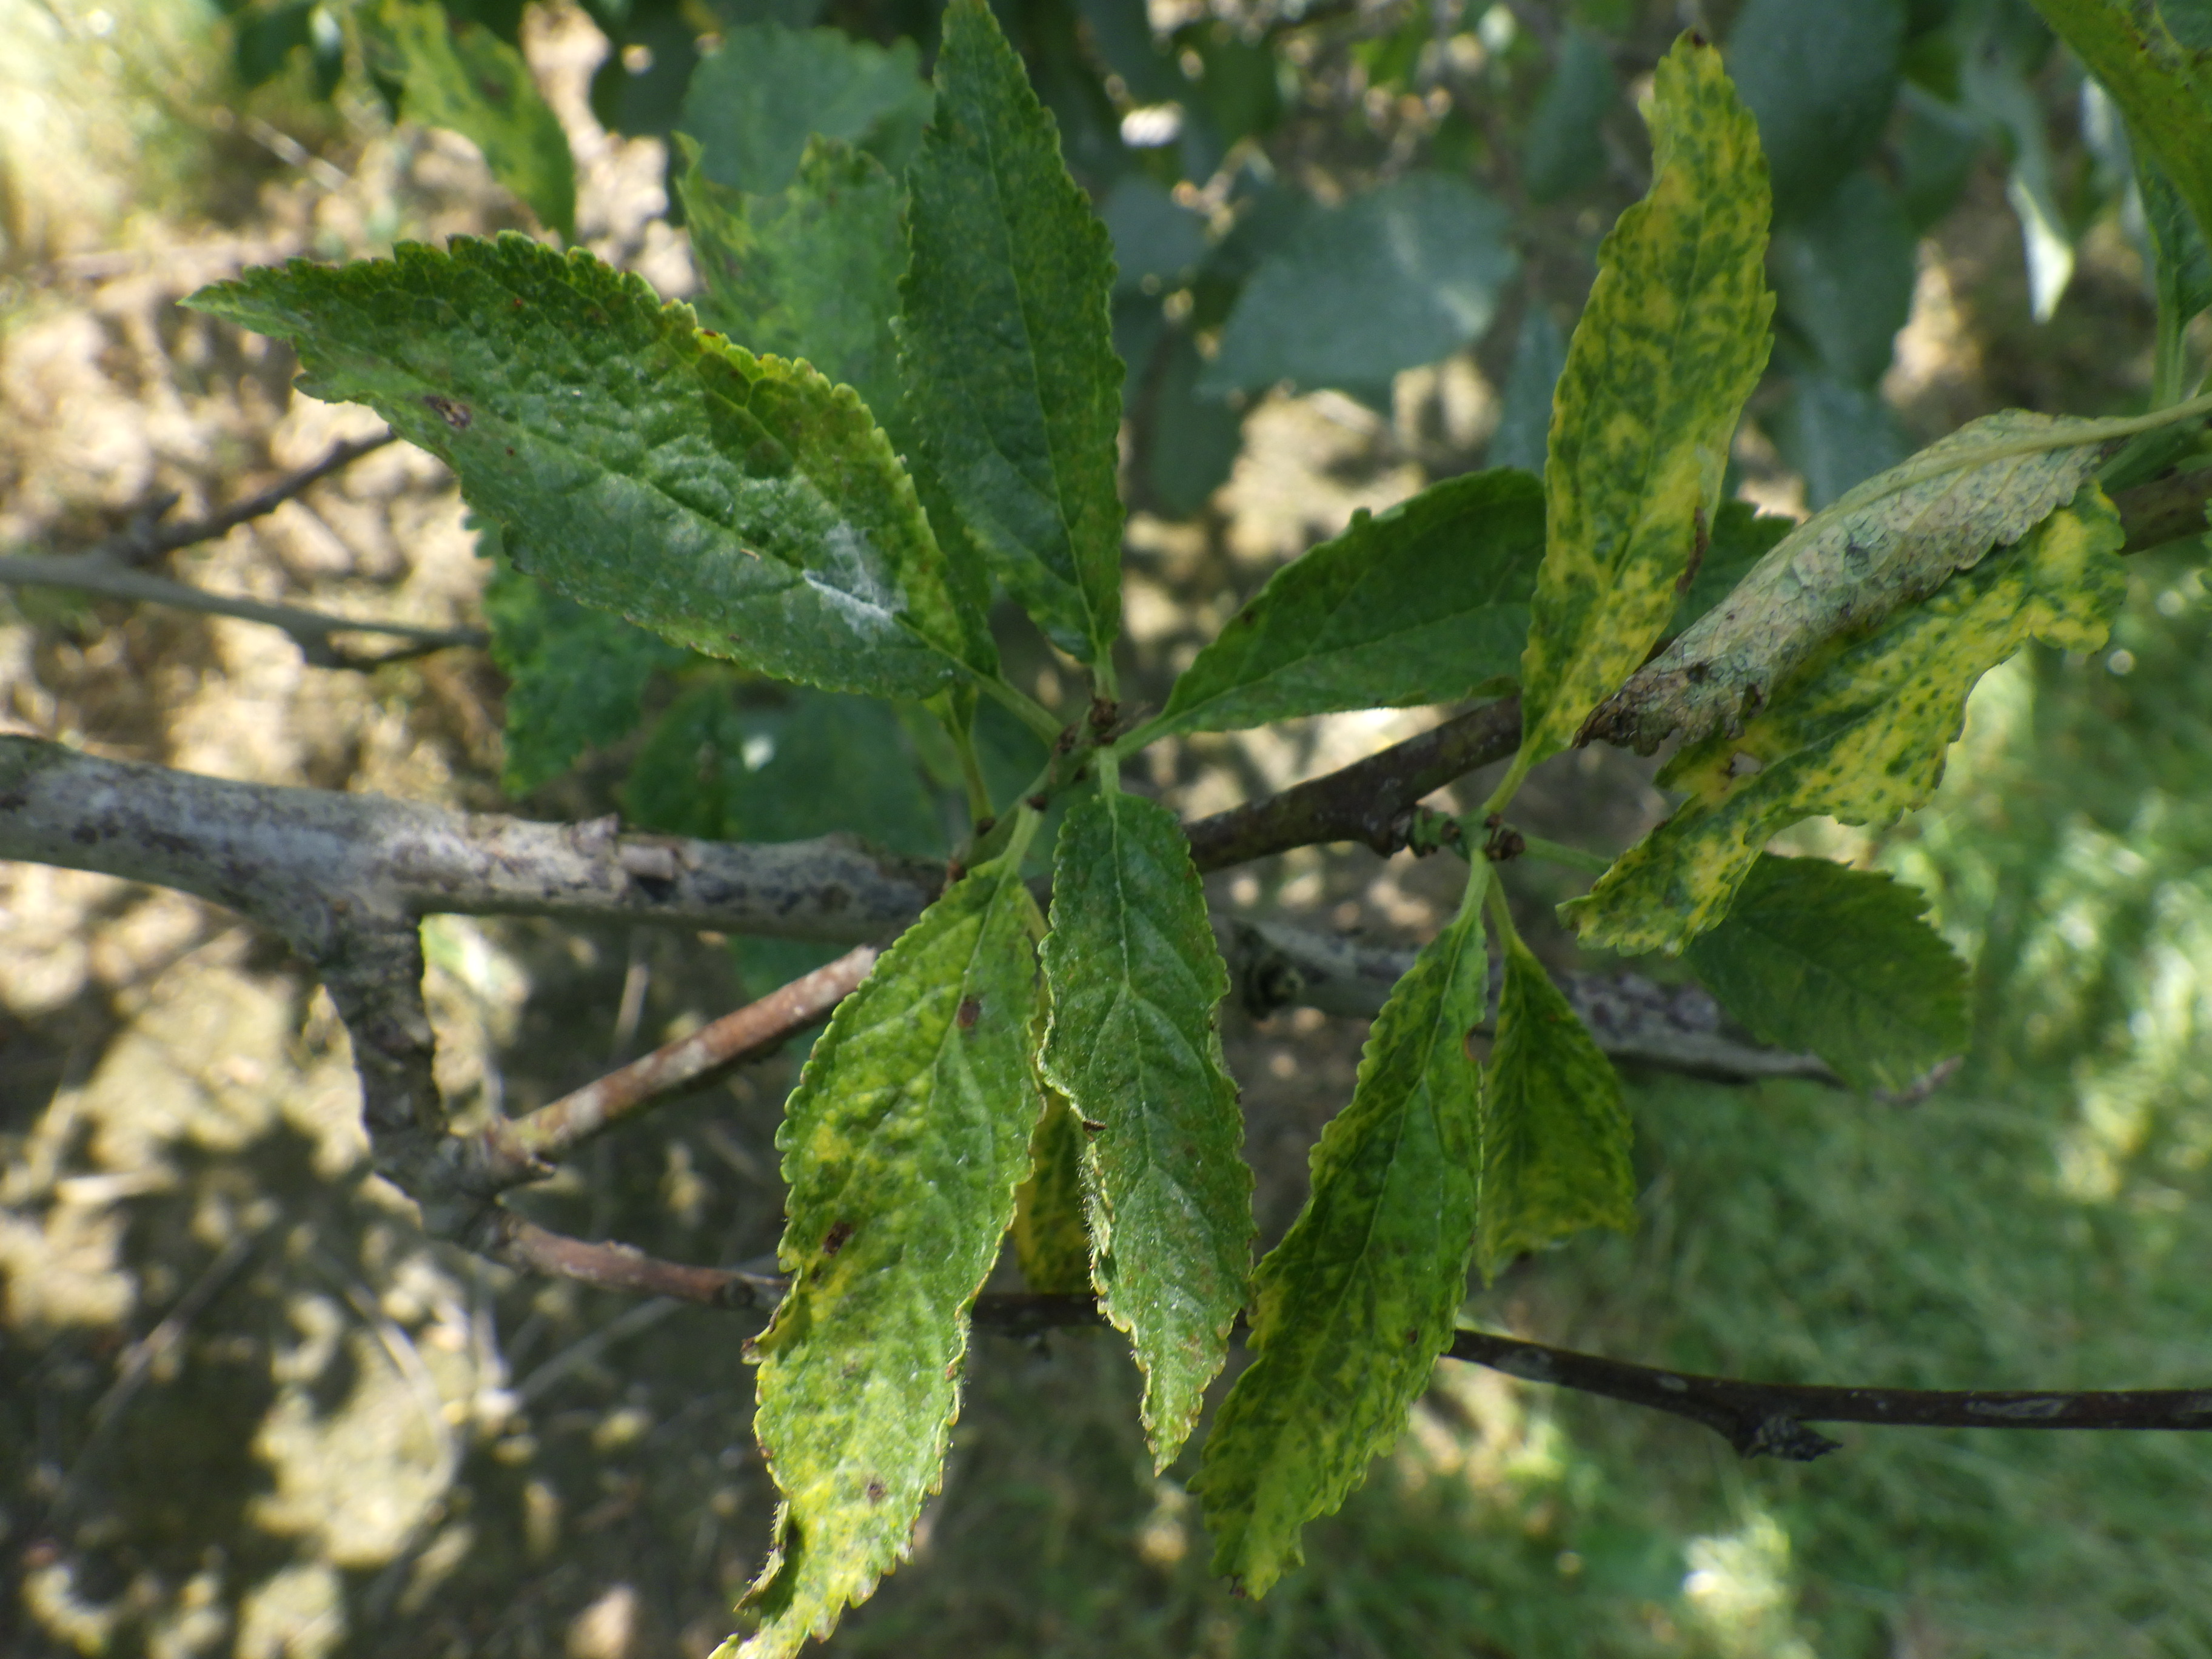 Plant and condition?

plum, sharka, shot hole disease
